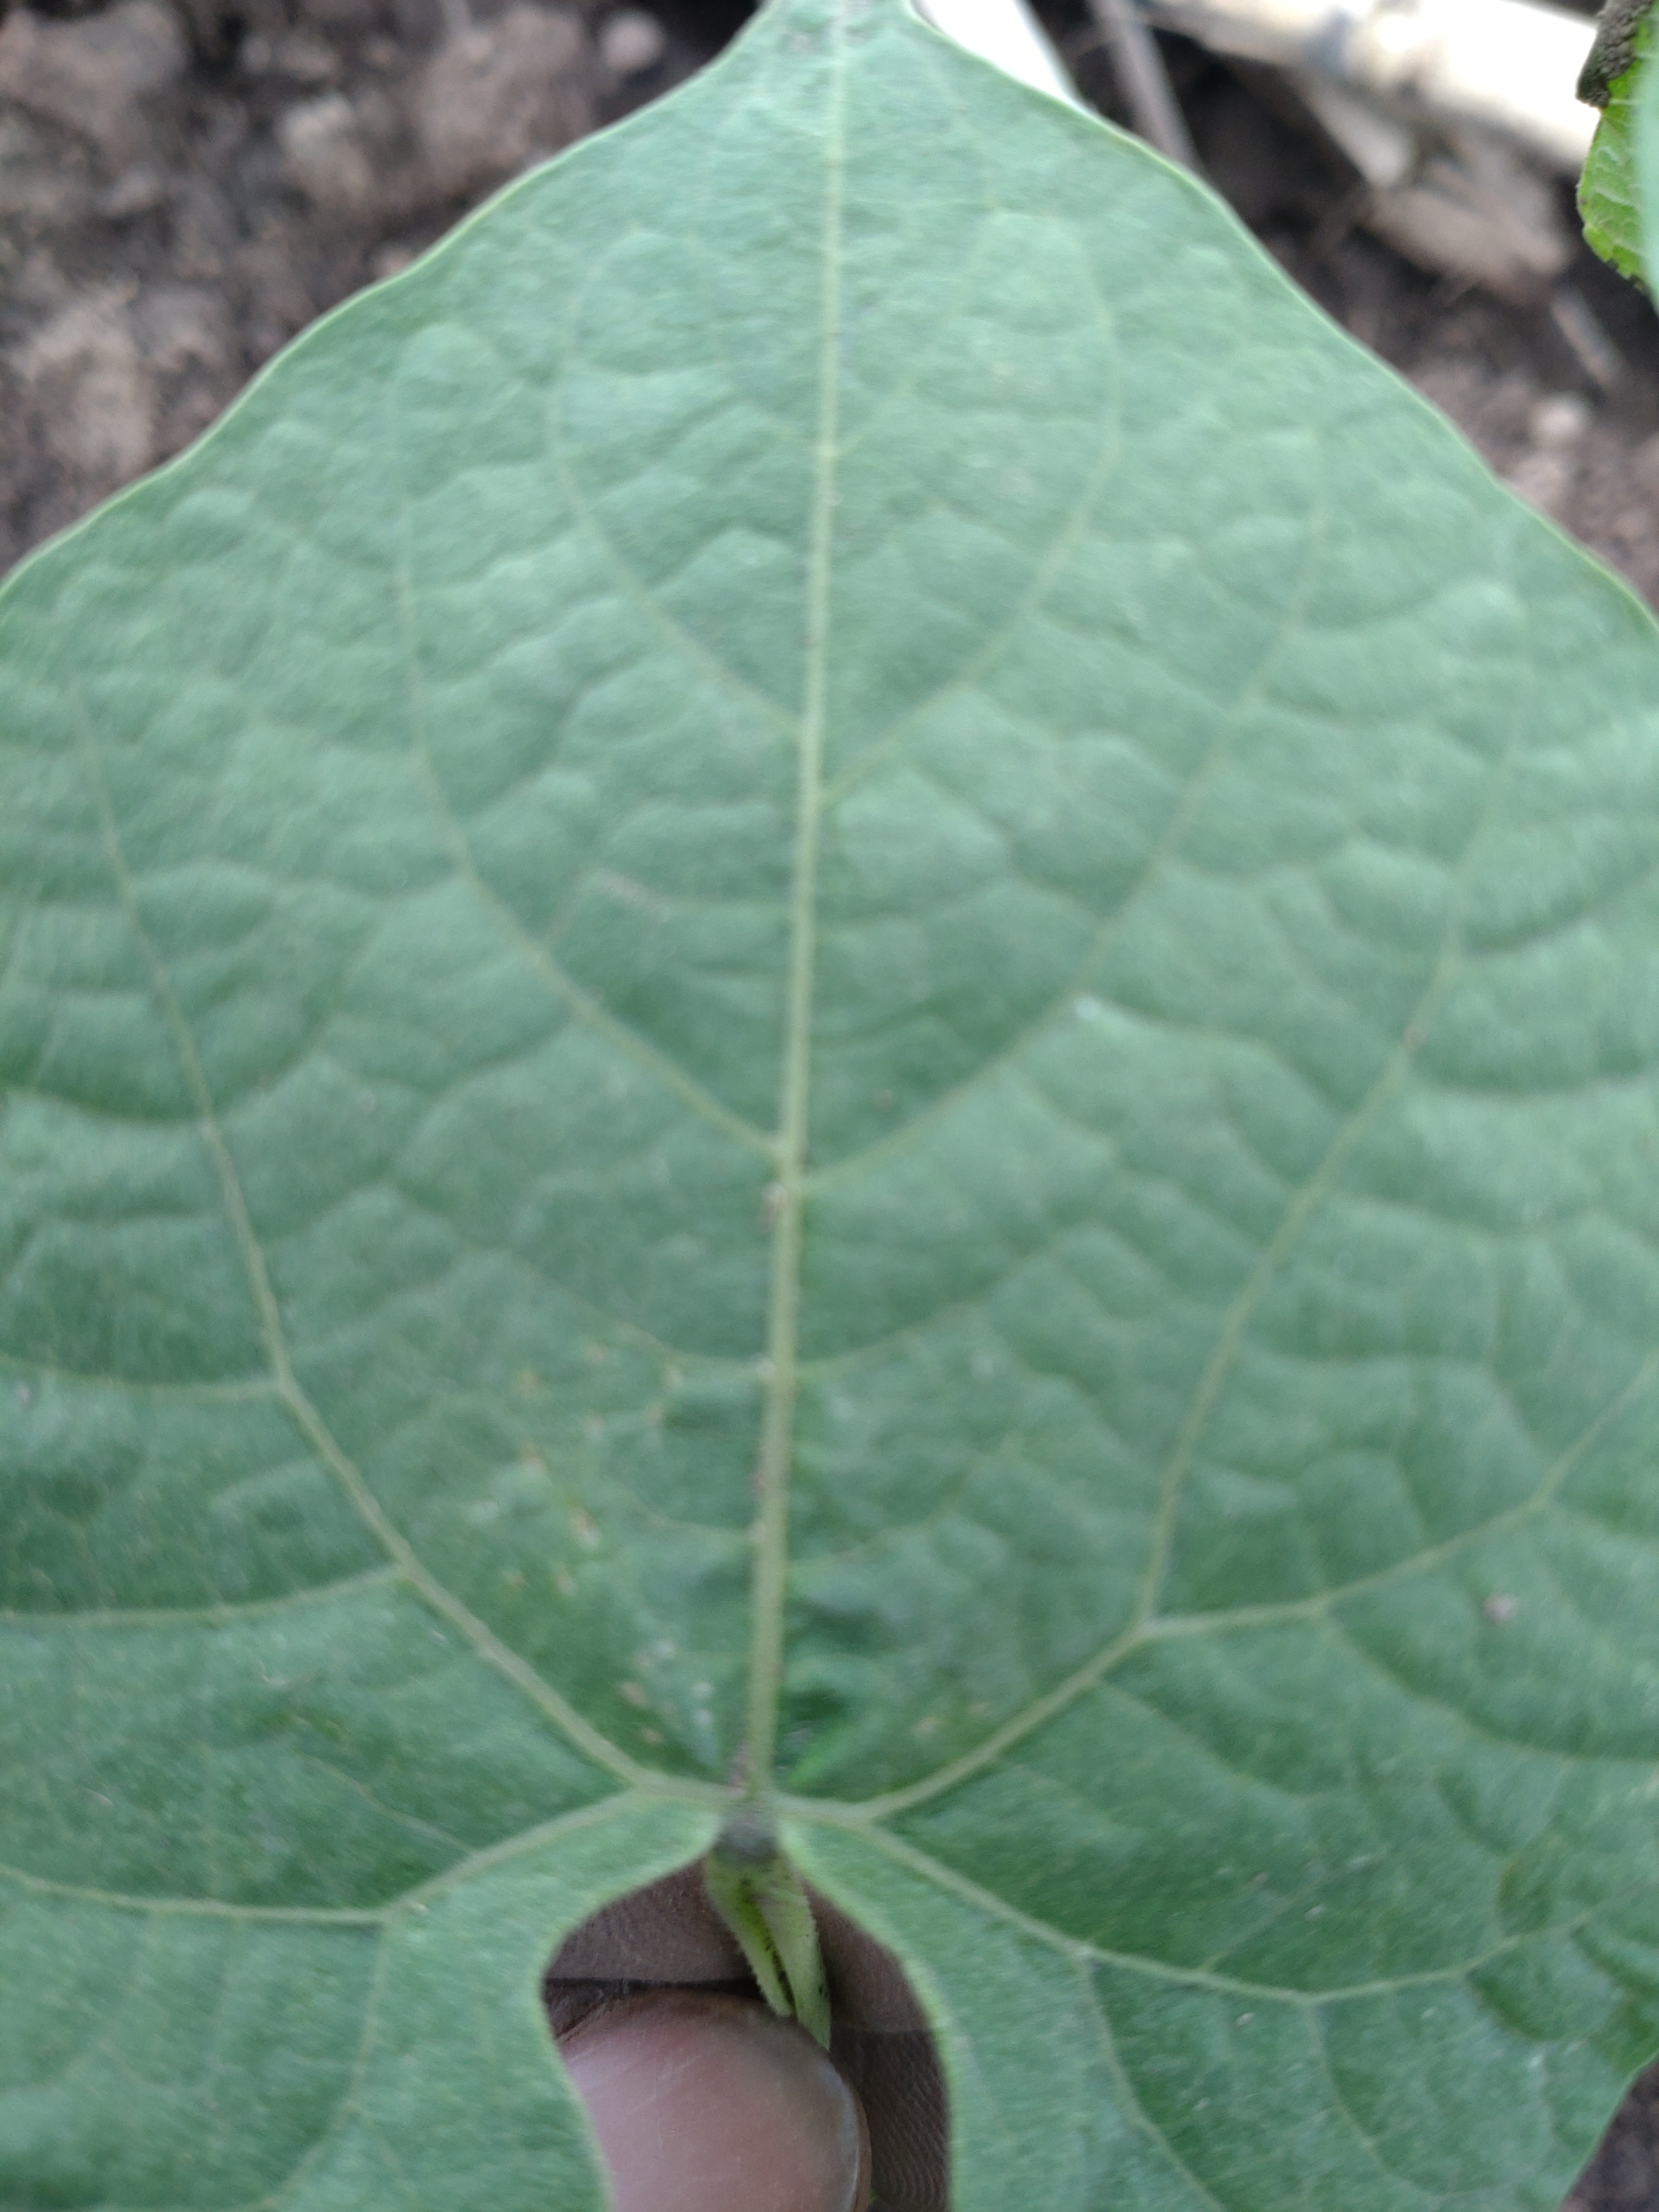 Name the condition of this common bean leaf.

healthy
